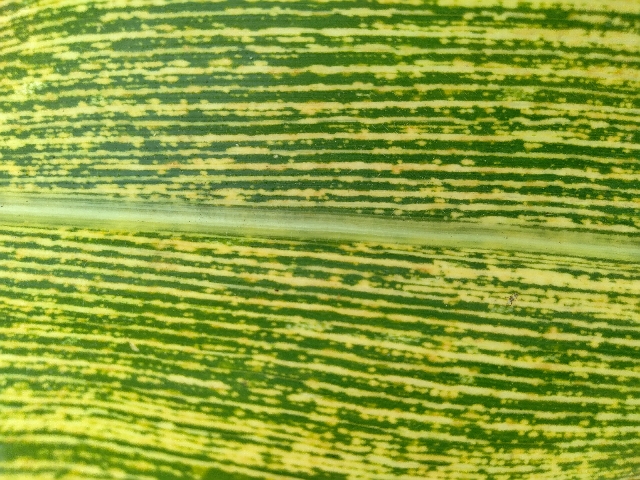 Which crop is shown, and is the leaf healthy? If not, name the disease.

maize, maize streak virus
